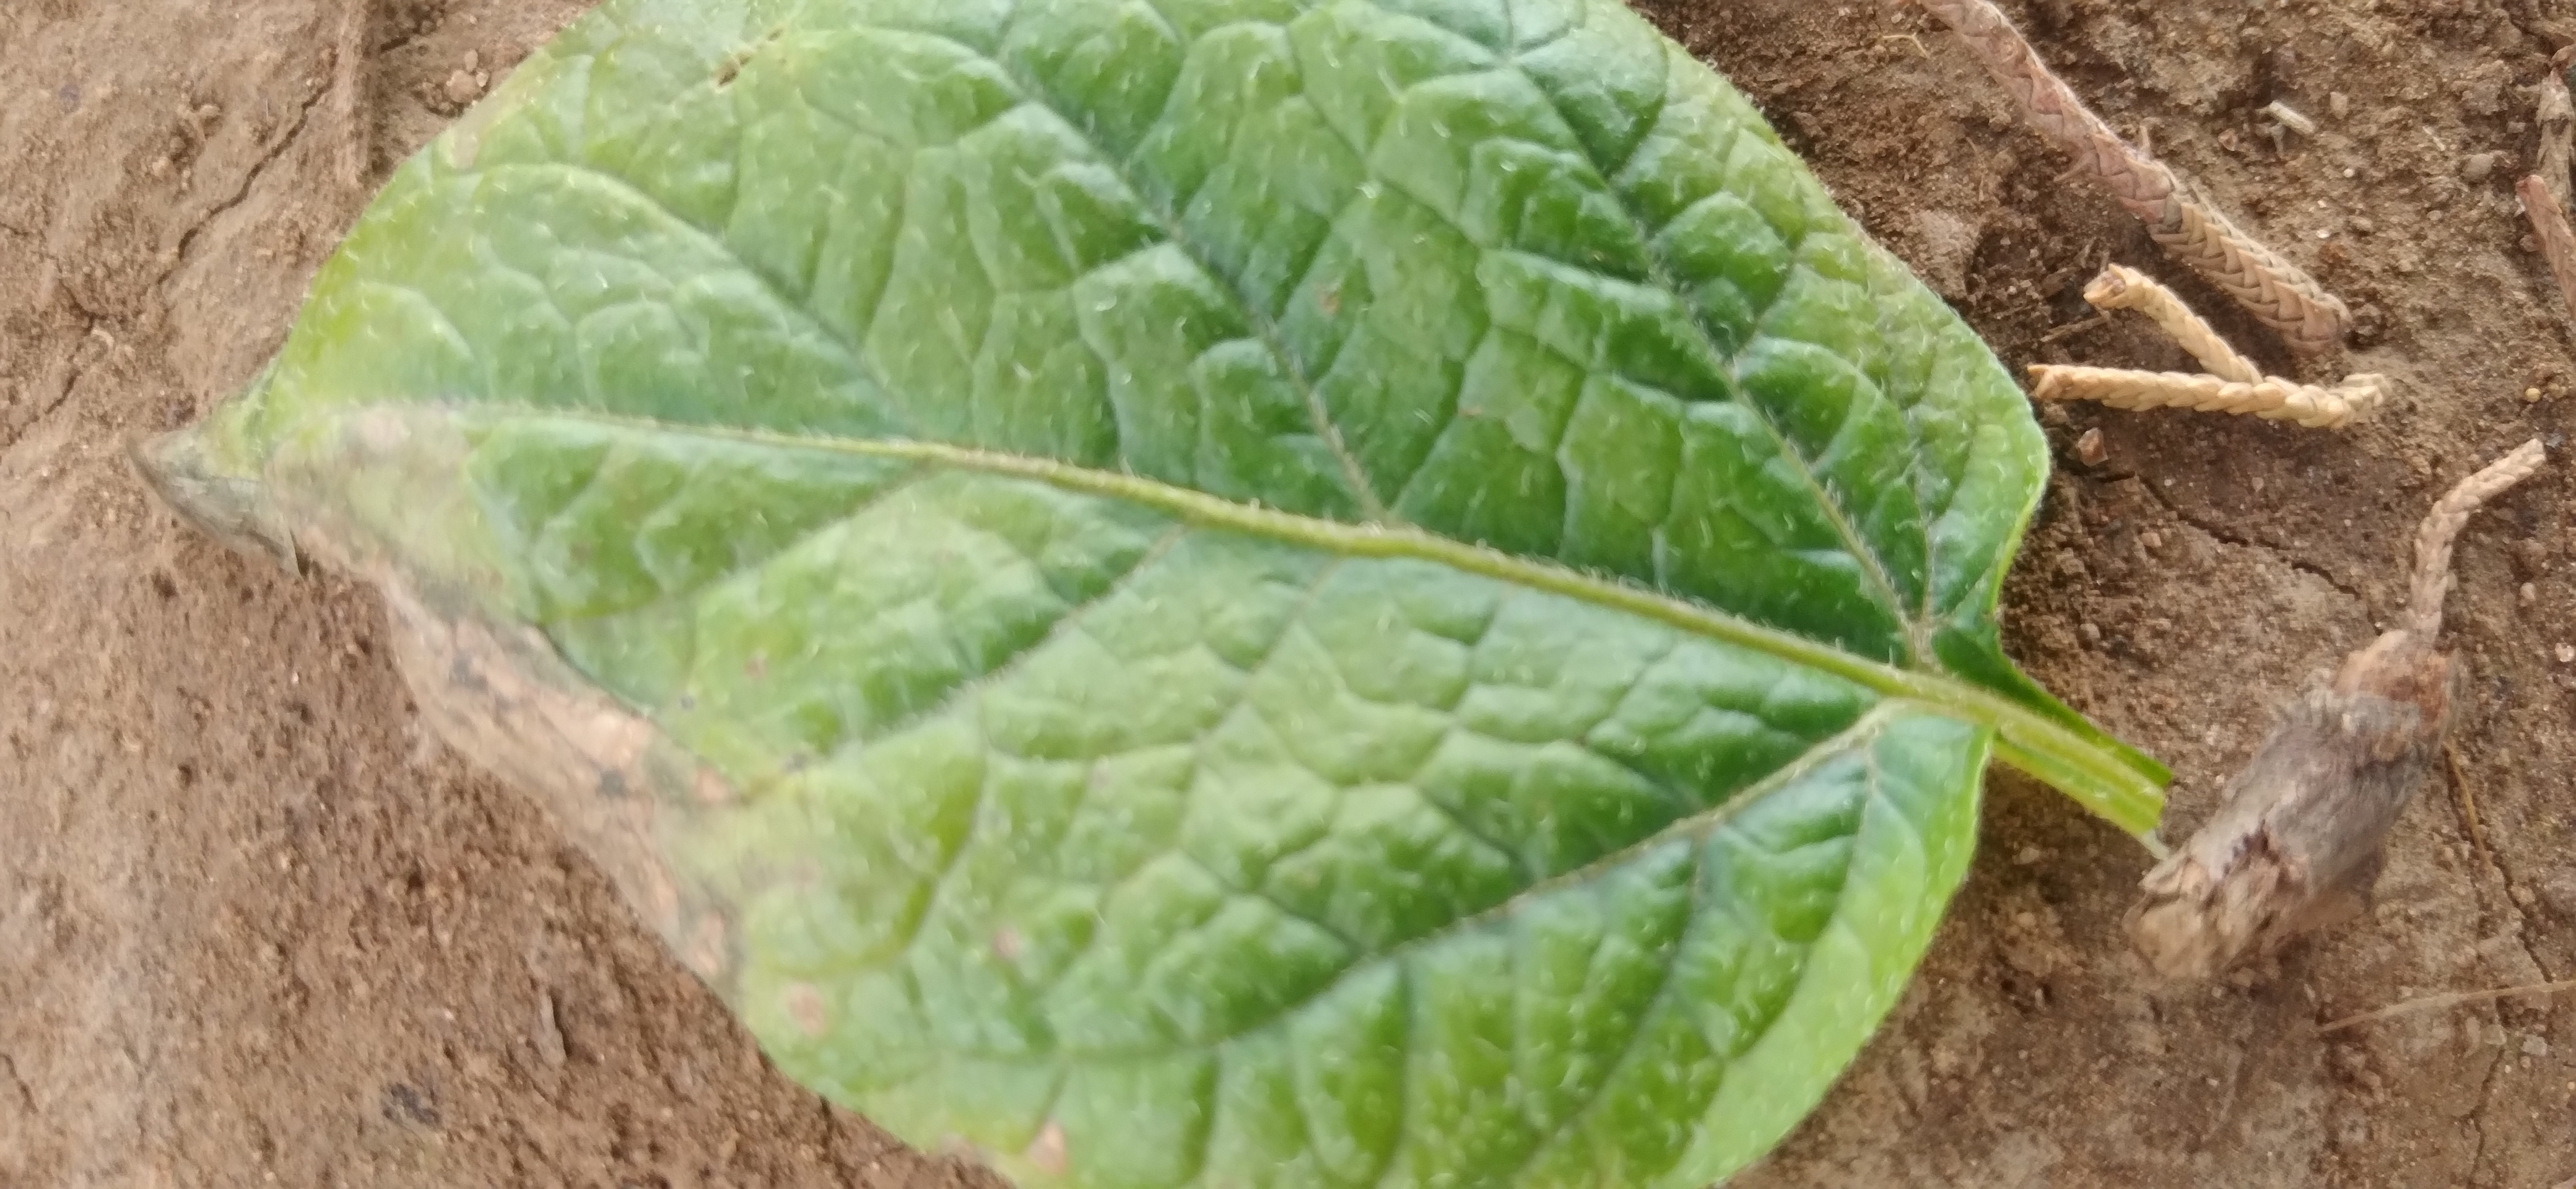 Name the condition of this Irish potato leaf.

early blight
